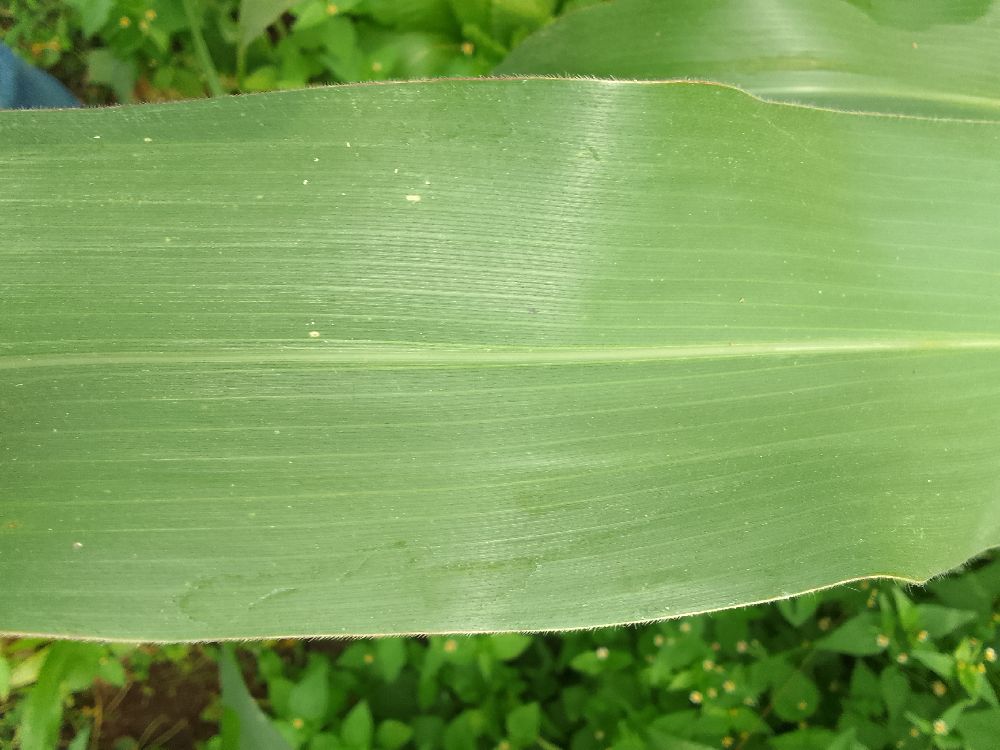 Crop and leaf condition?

maize, healthy
